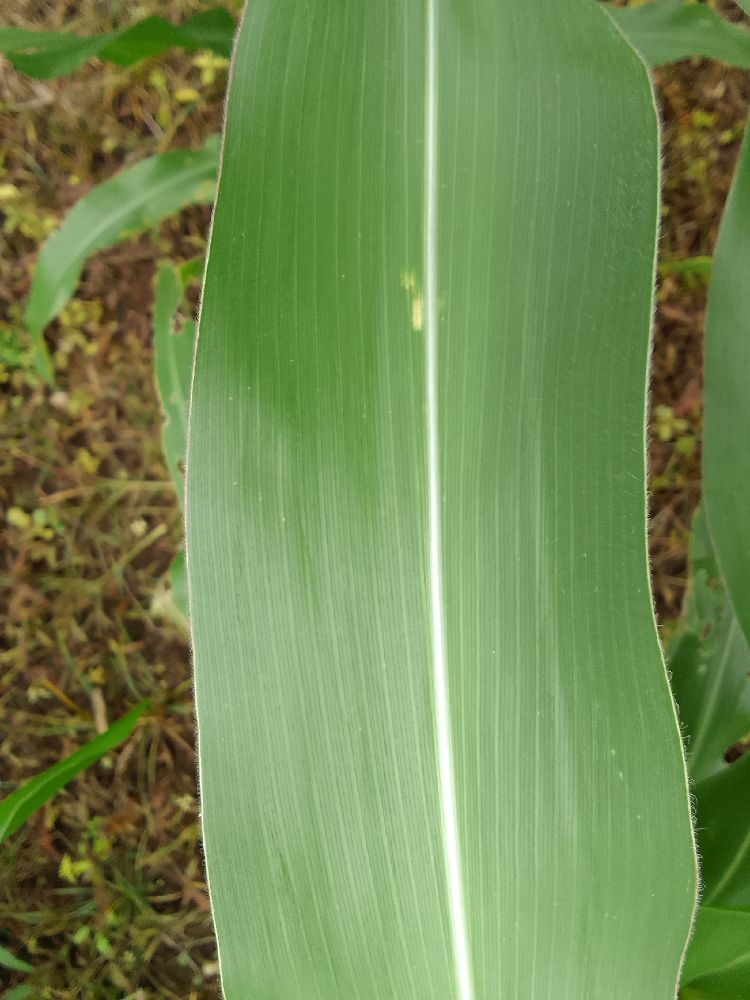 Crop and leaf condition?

maize, healthy
